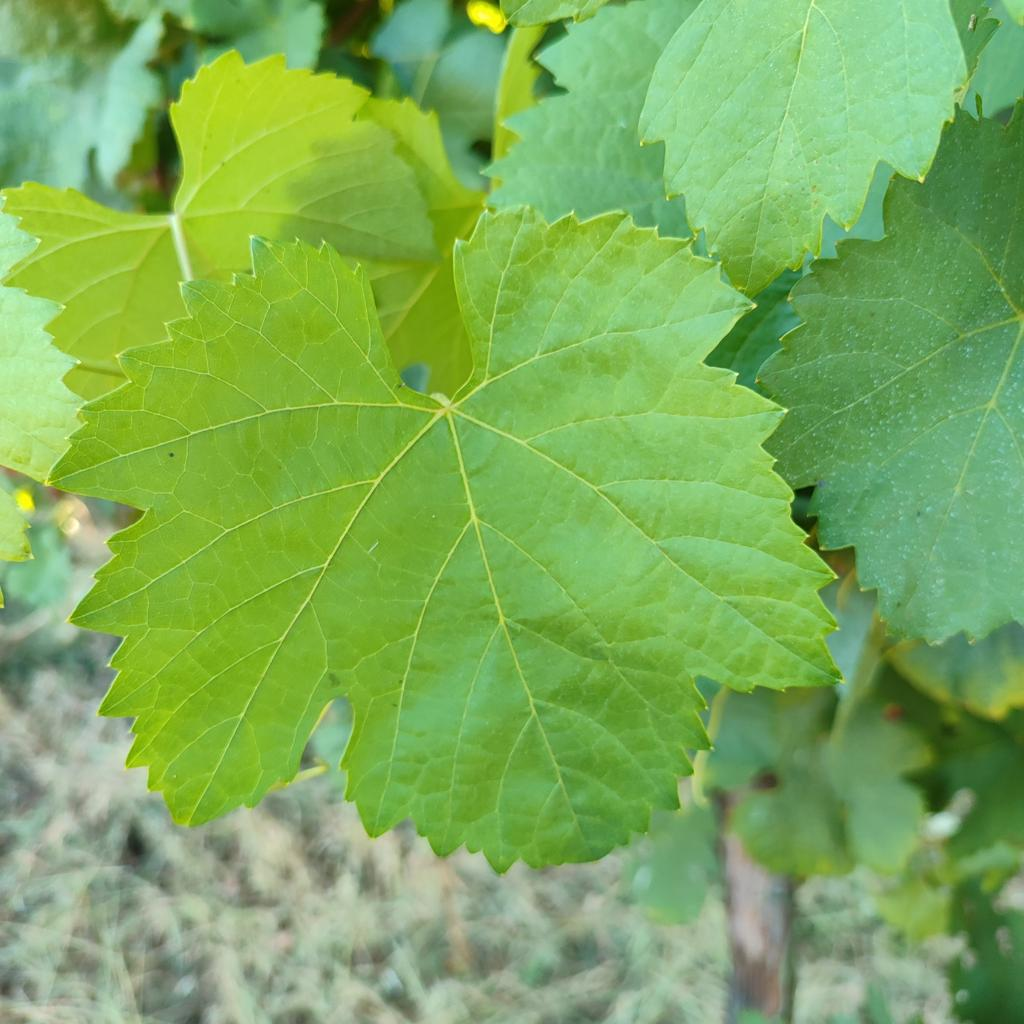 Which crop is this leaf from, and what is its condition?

grapevine, healthy
